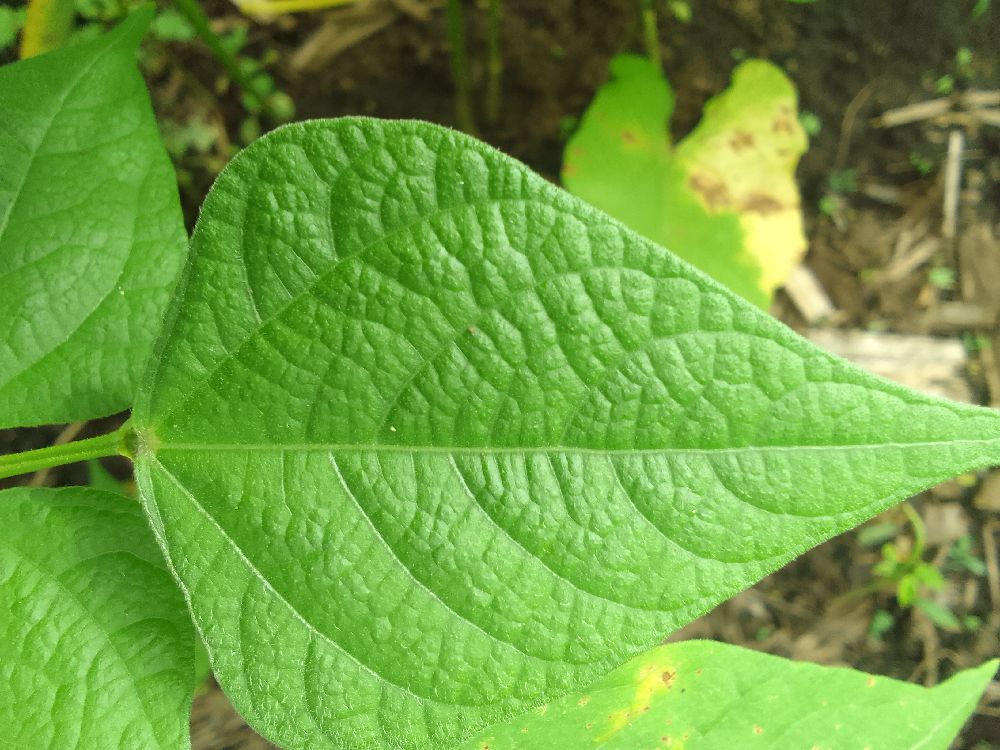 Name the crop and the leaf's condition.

common bean, healthy
